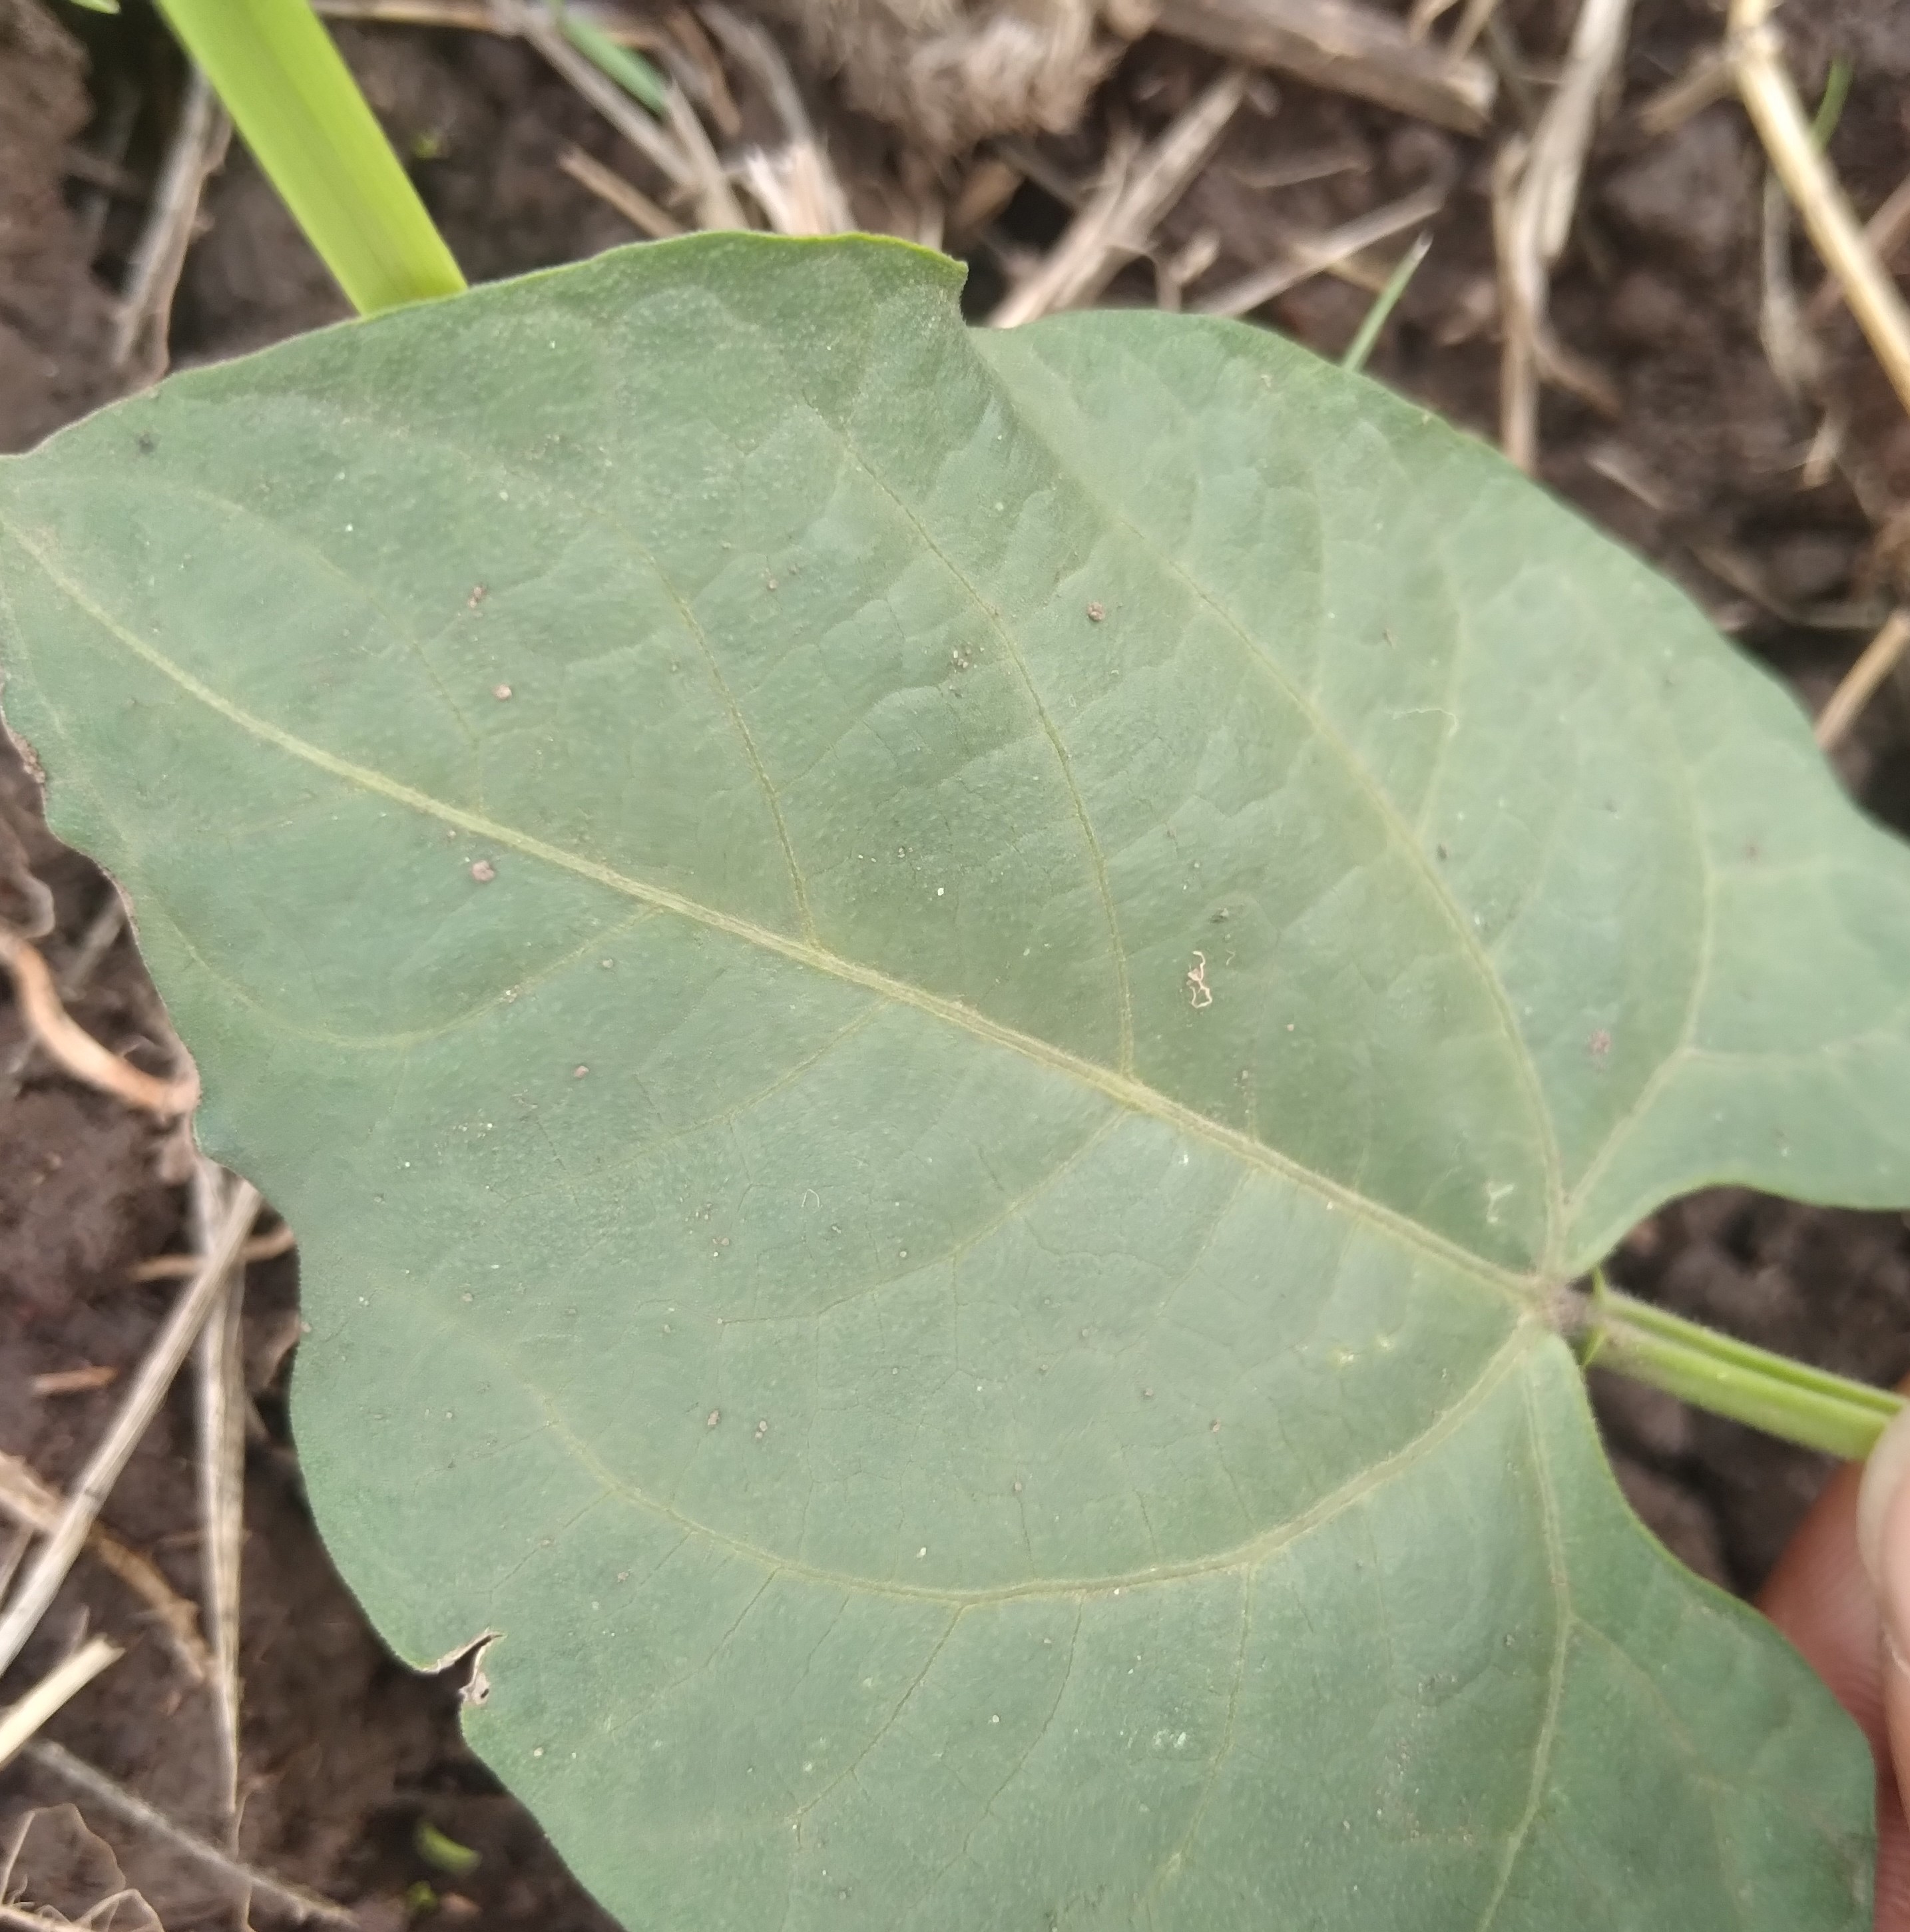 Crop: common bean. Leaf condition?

healthy
